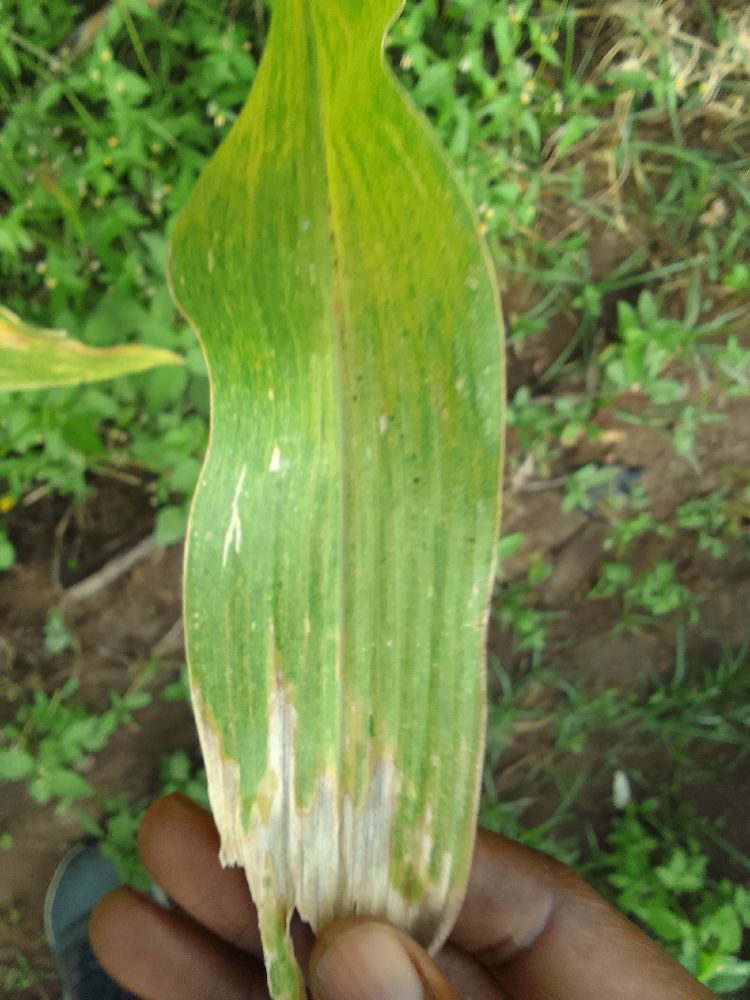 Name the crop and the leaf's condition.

maize, maize lethal necrosis
